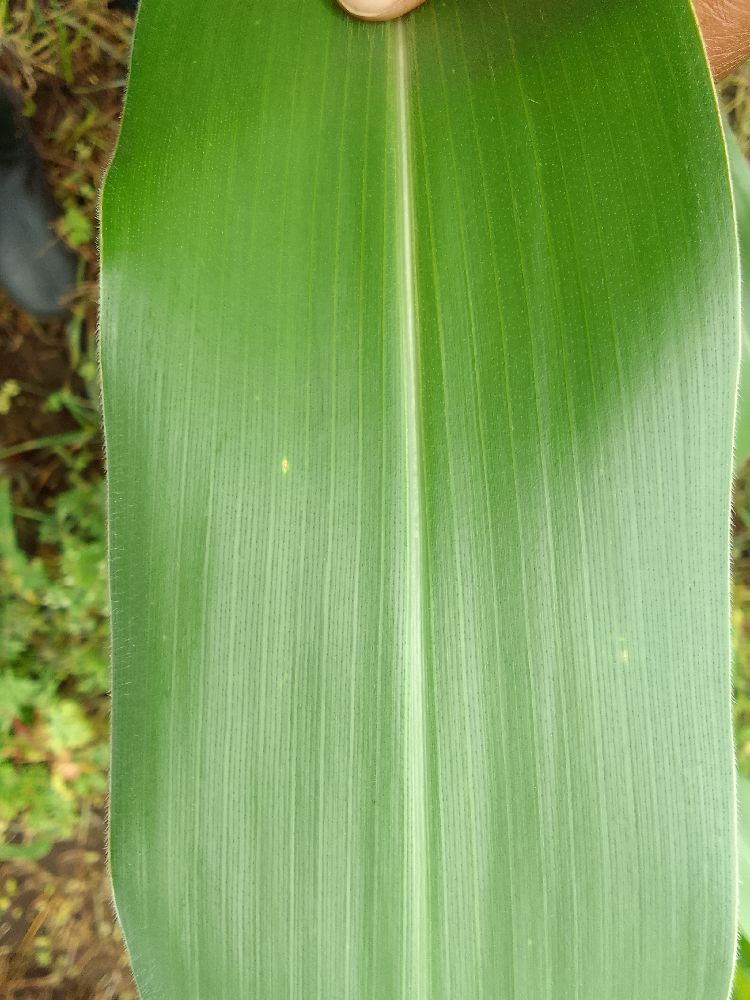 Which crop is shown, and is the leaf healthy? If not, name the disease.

maize, healthy
